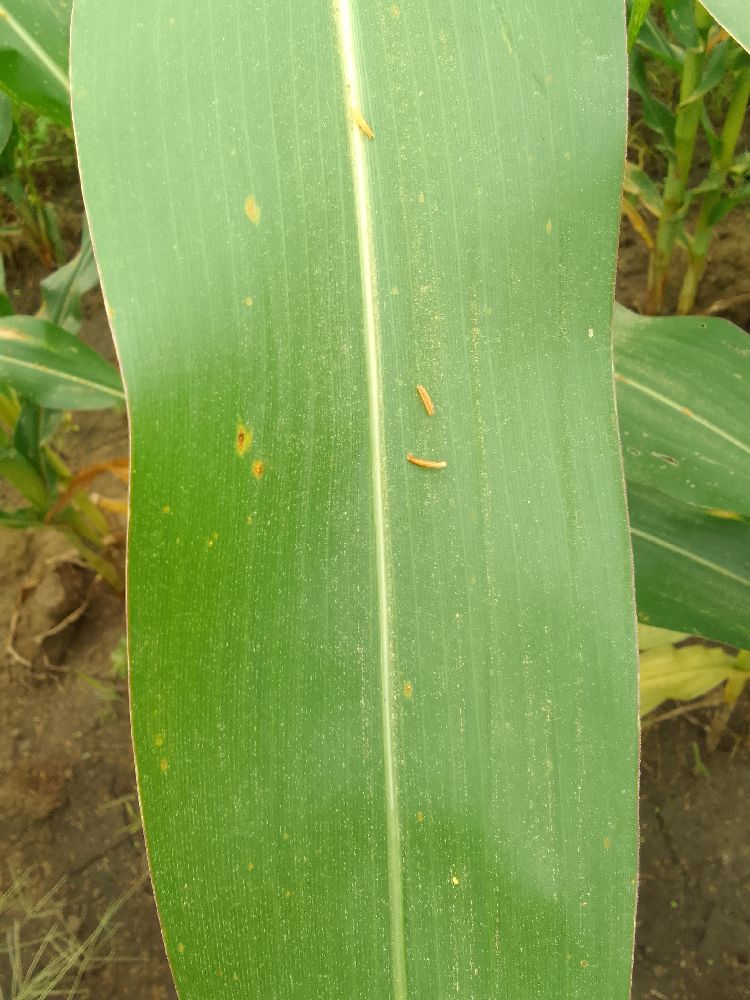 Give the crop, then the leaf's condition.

maize, healthy
